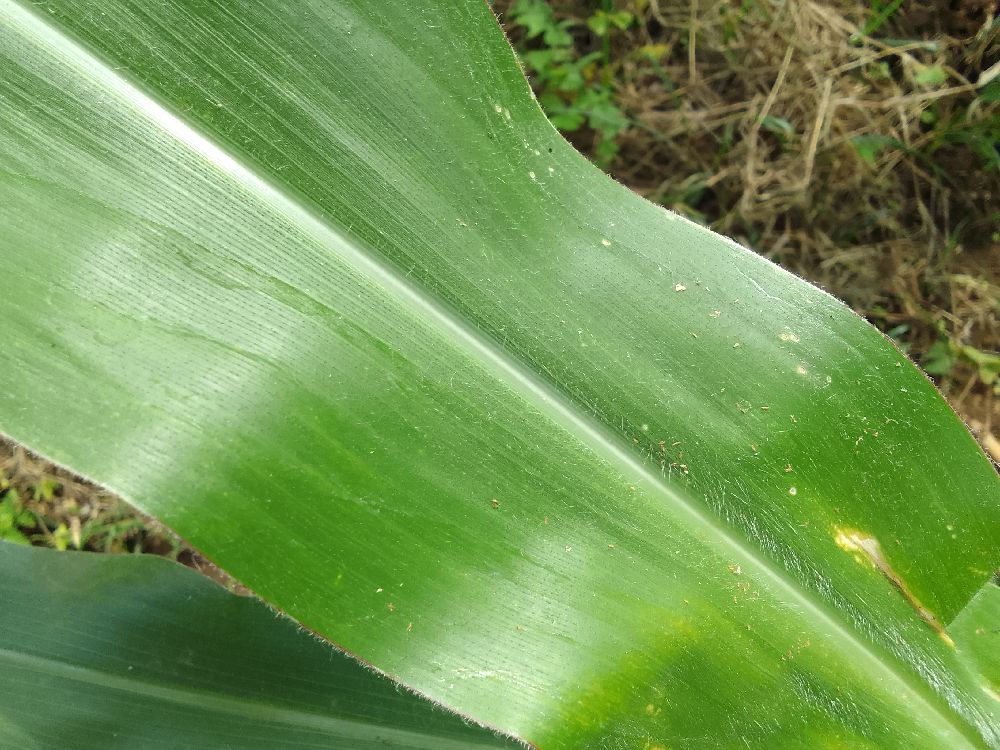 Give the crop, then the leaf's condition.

maize, healthy
